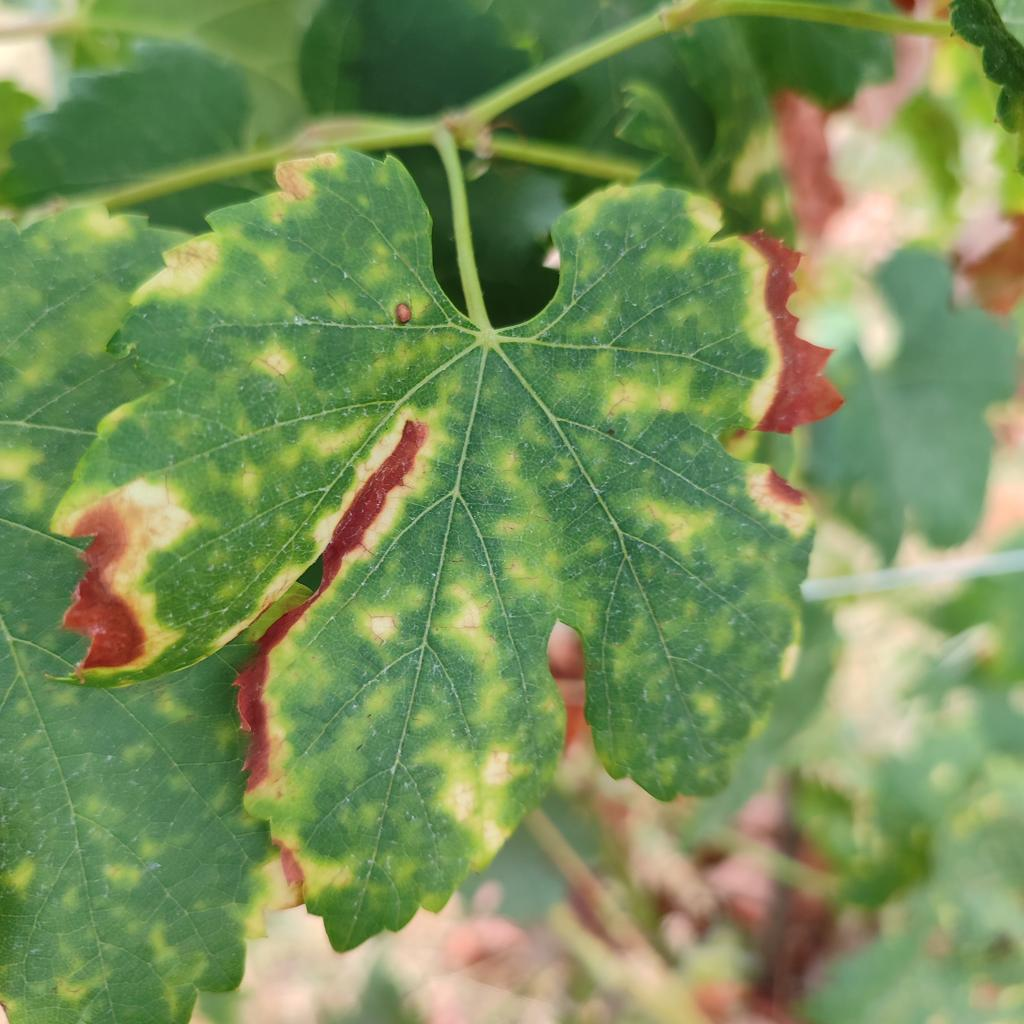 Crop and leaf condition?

grapevine, esca complex
